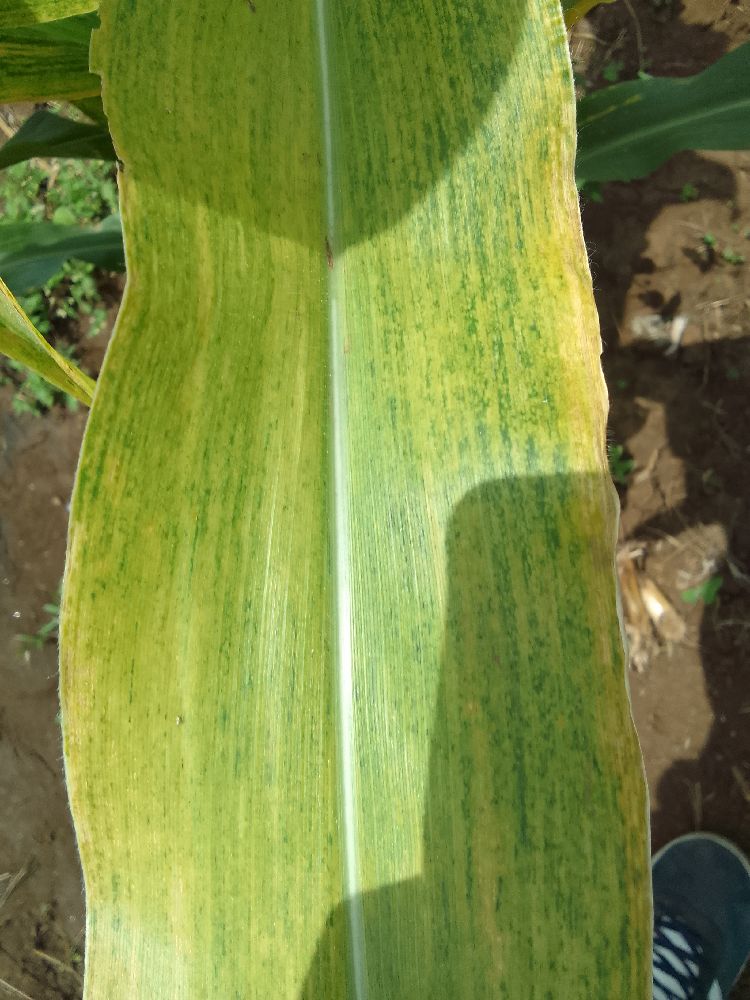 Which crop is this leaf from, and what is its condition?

maize, maize lethal necrosis
